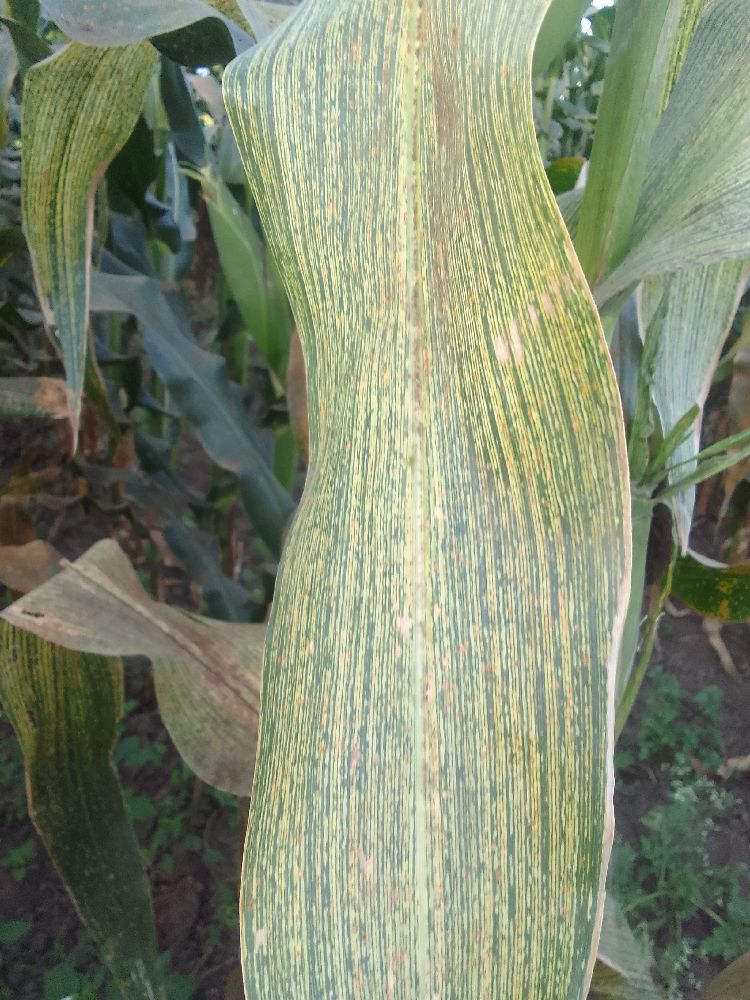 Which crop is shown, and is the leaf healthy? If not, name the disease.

maize, maize streak virus
